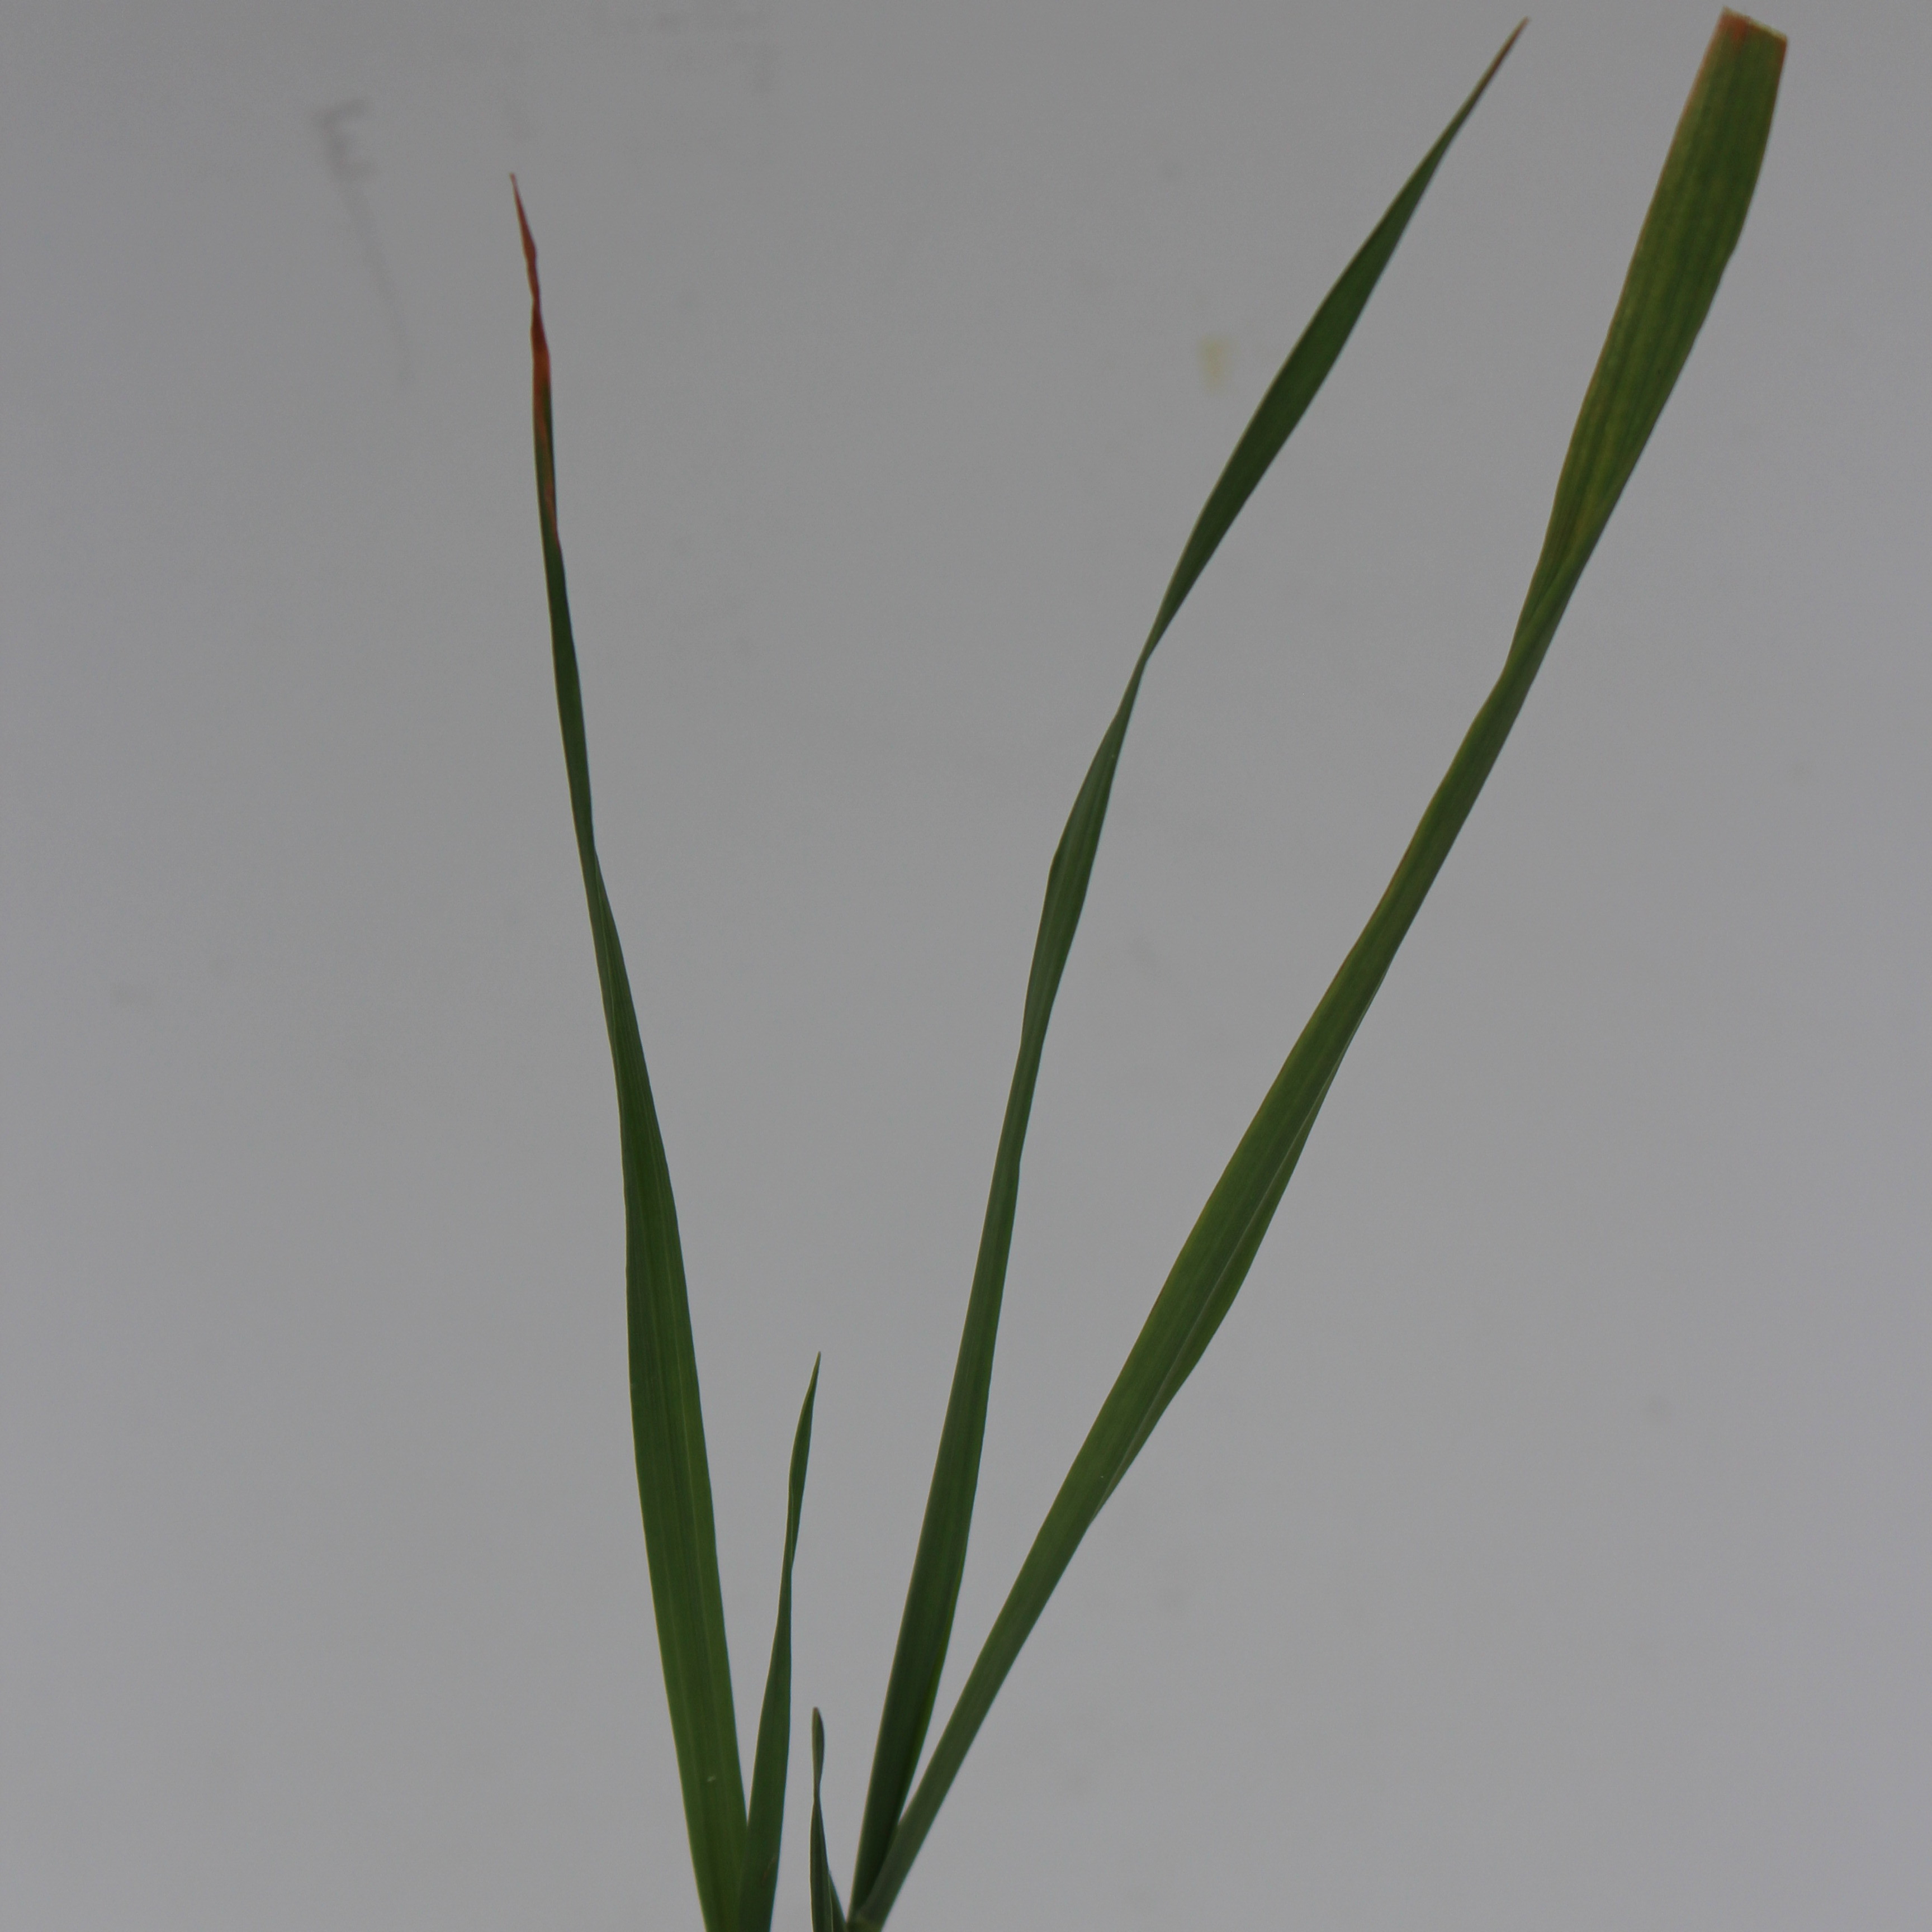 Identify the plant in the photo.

Avena sterilis
